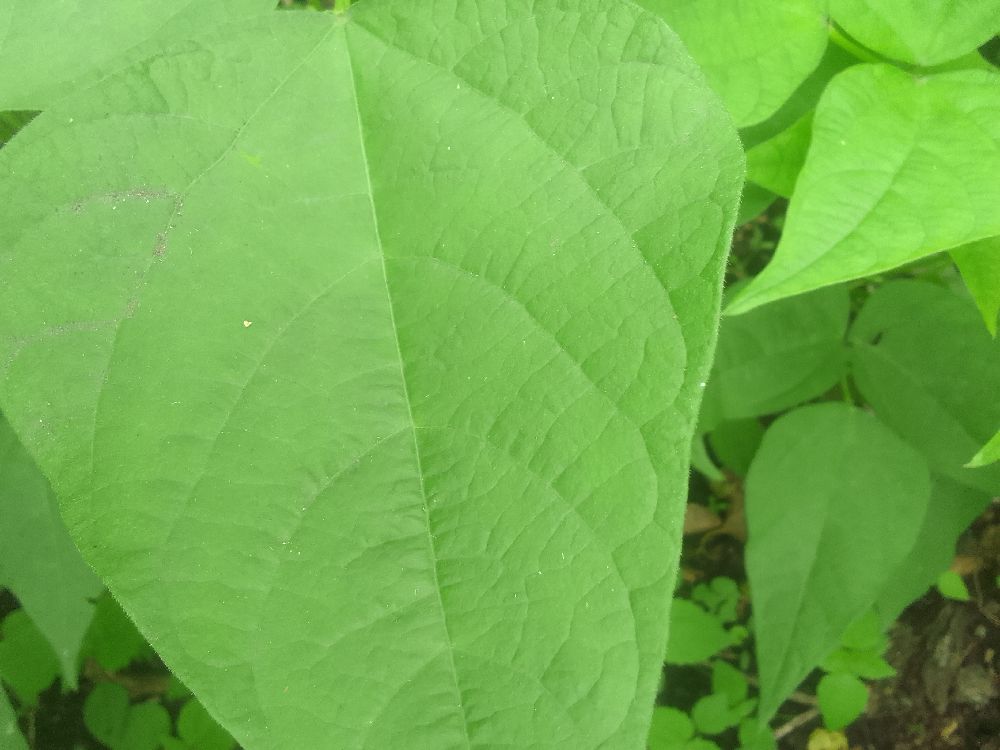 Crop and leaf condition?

common bean, healthy
